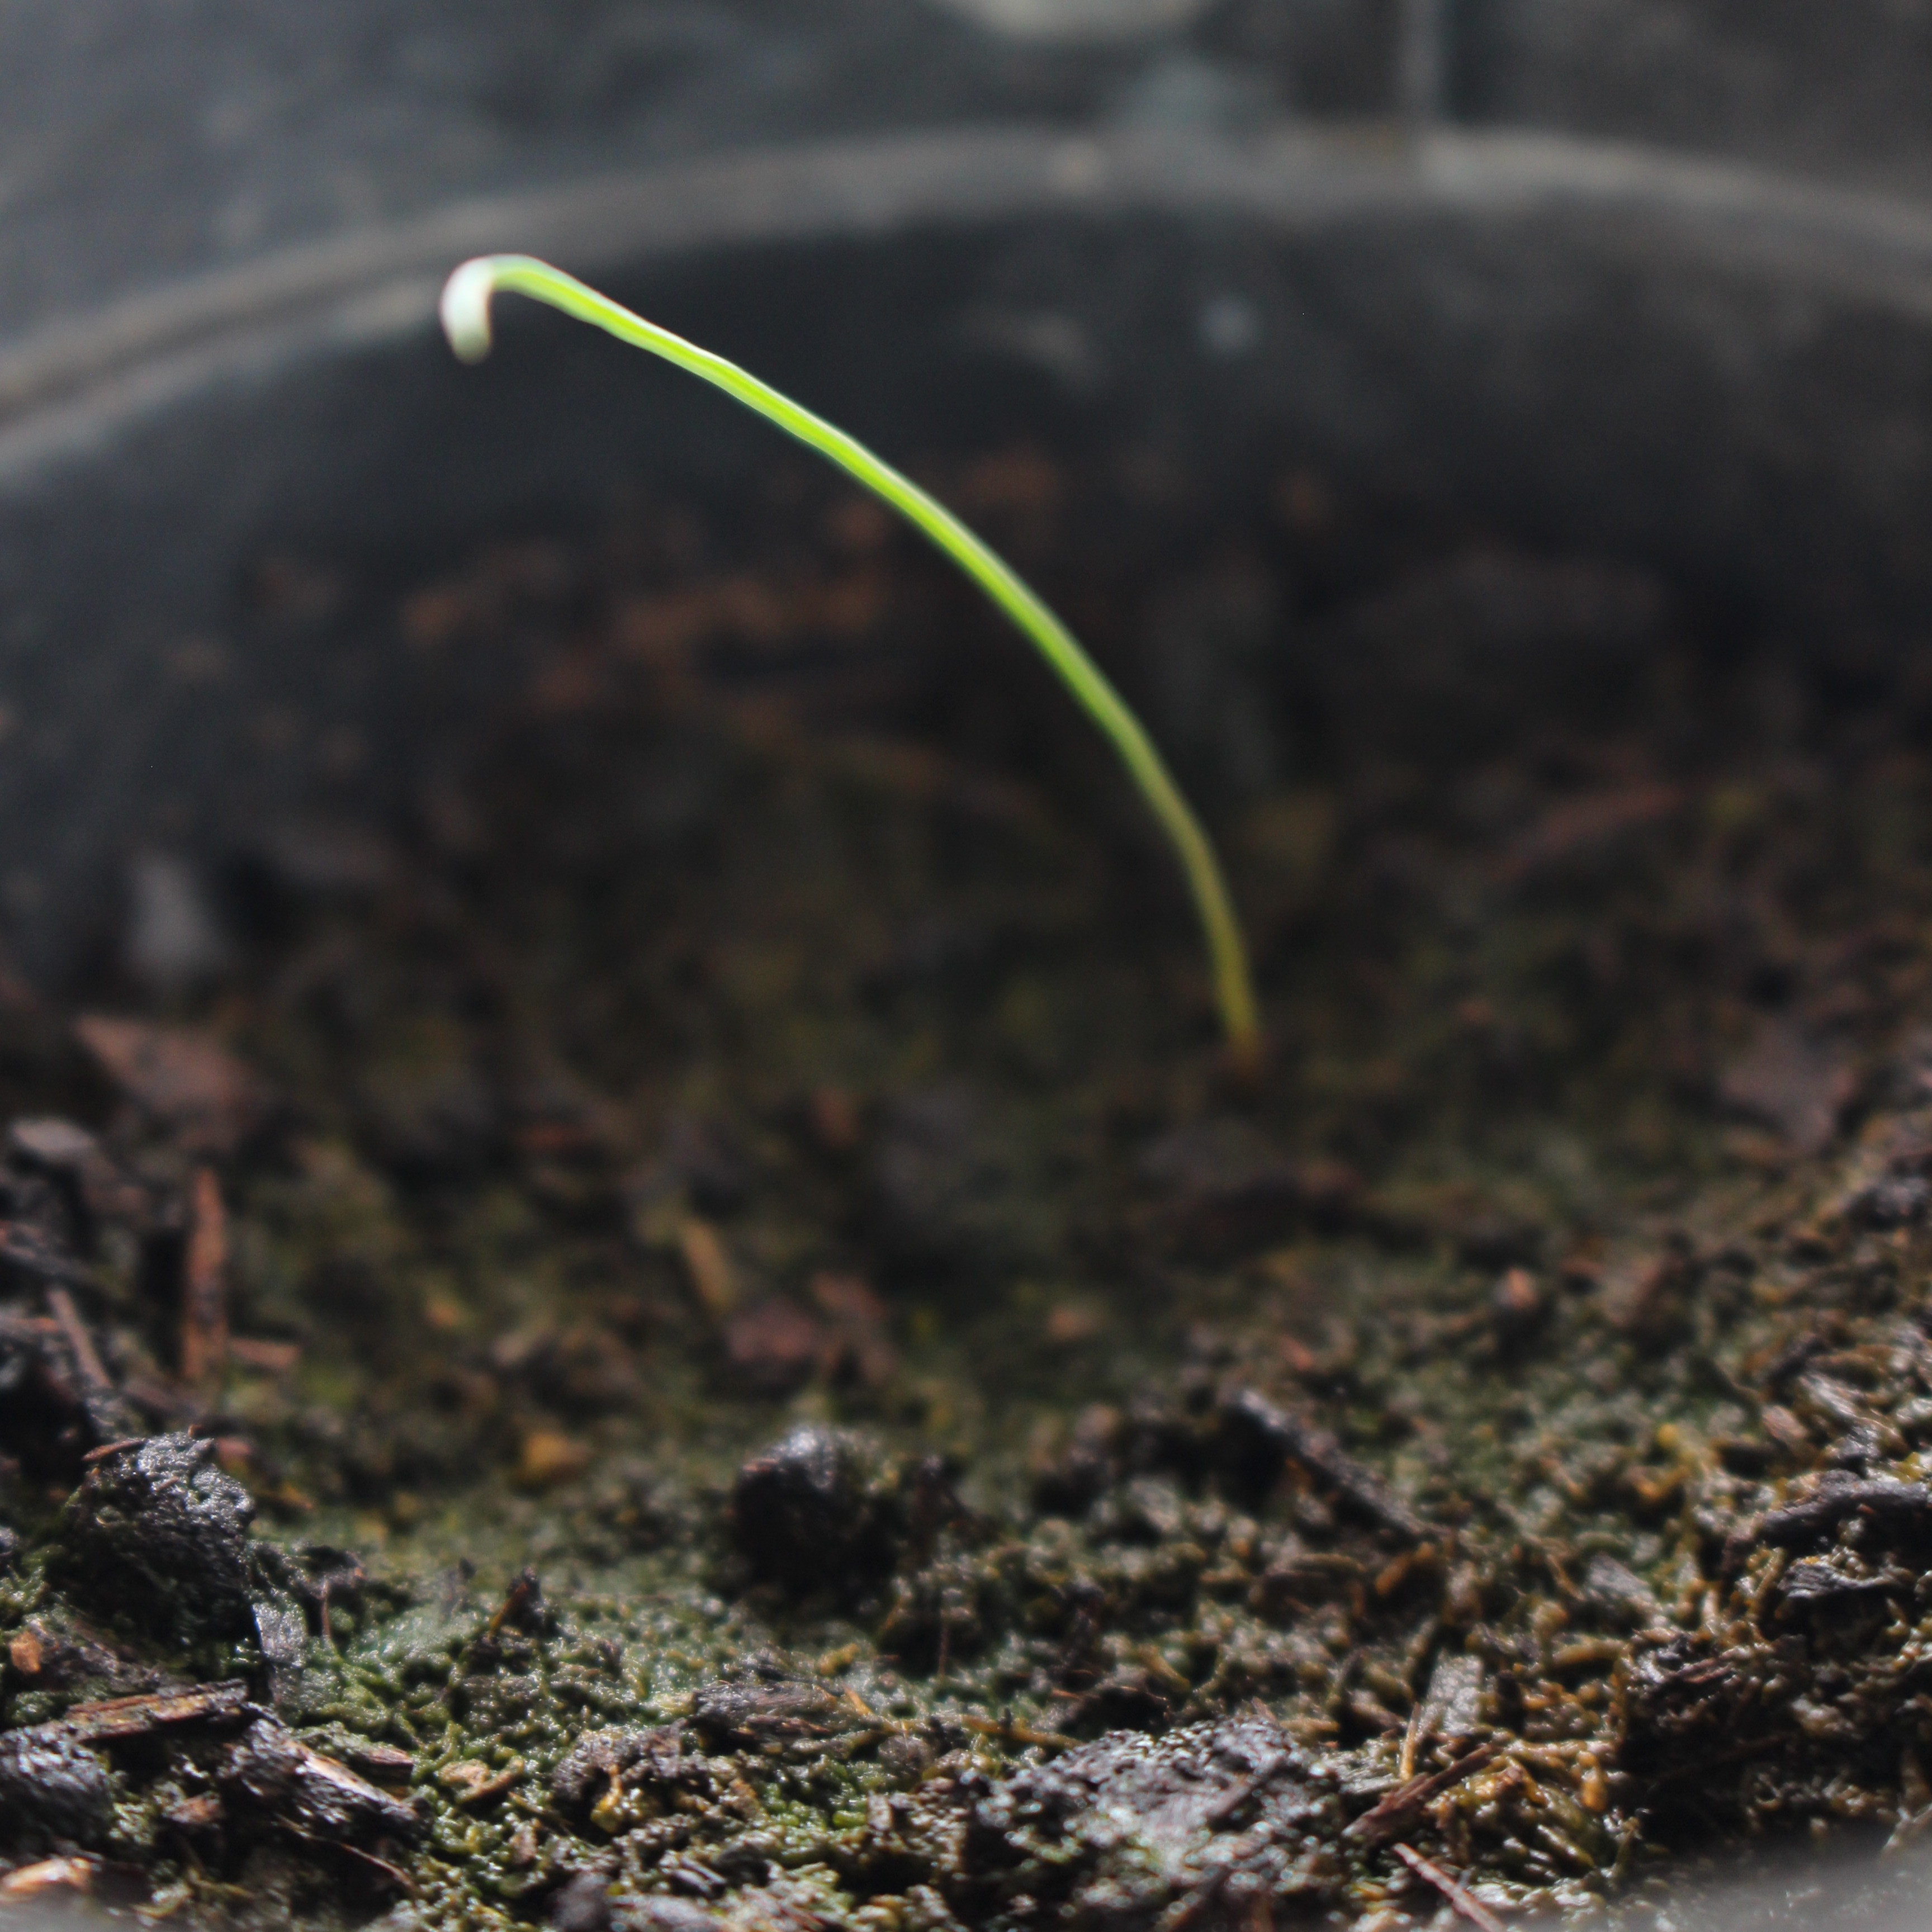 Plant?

Lolium multiflorum
